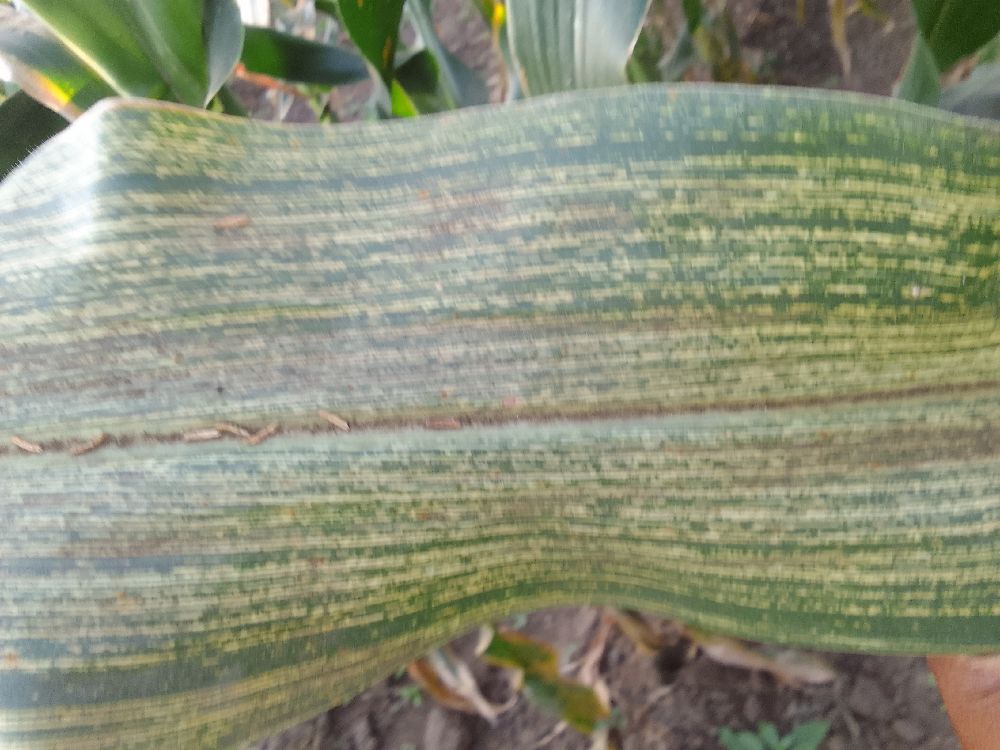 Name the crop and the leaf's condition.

maize, maize streak virus
